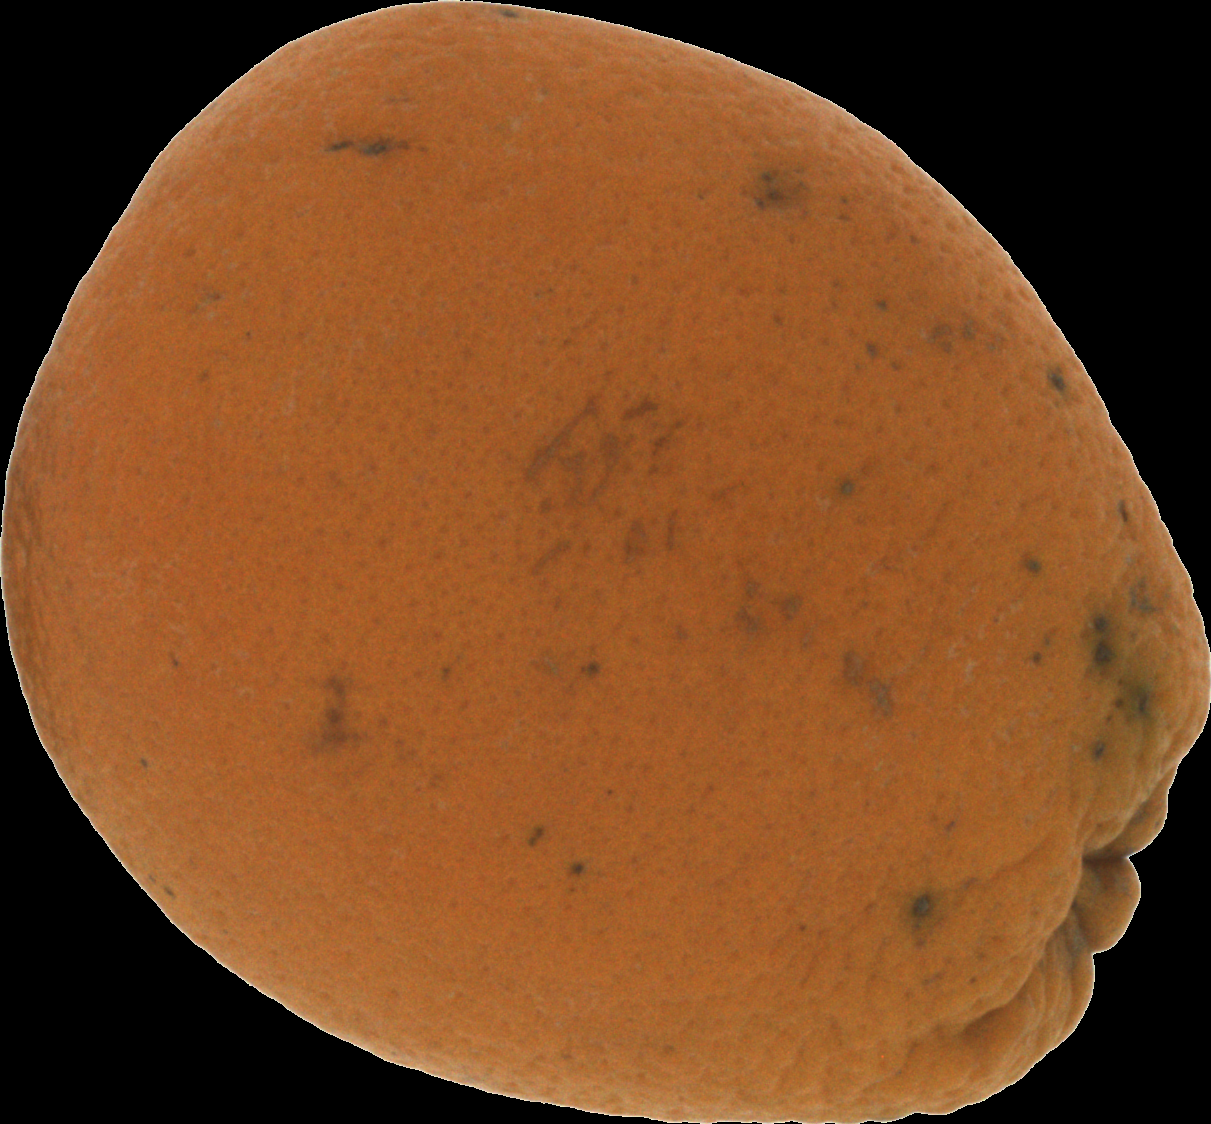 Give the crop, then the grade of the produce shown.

orange, bad
